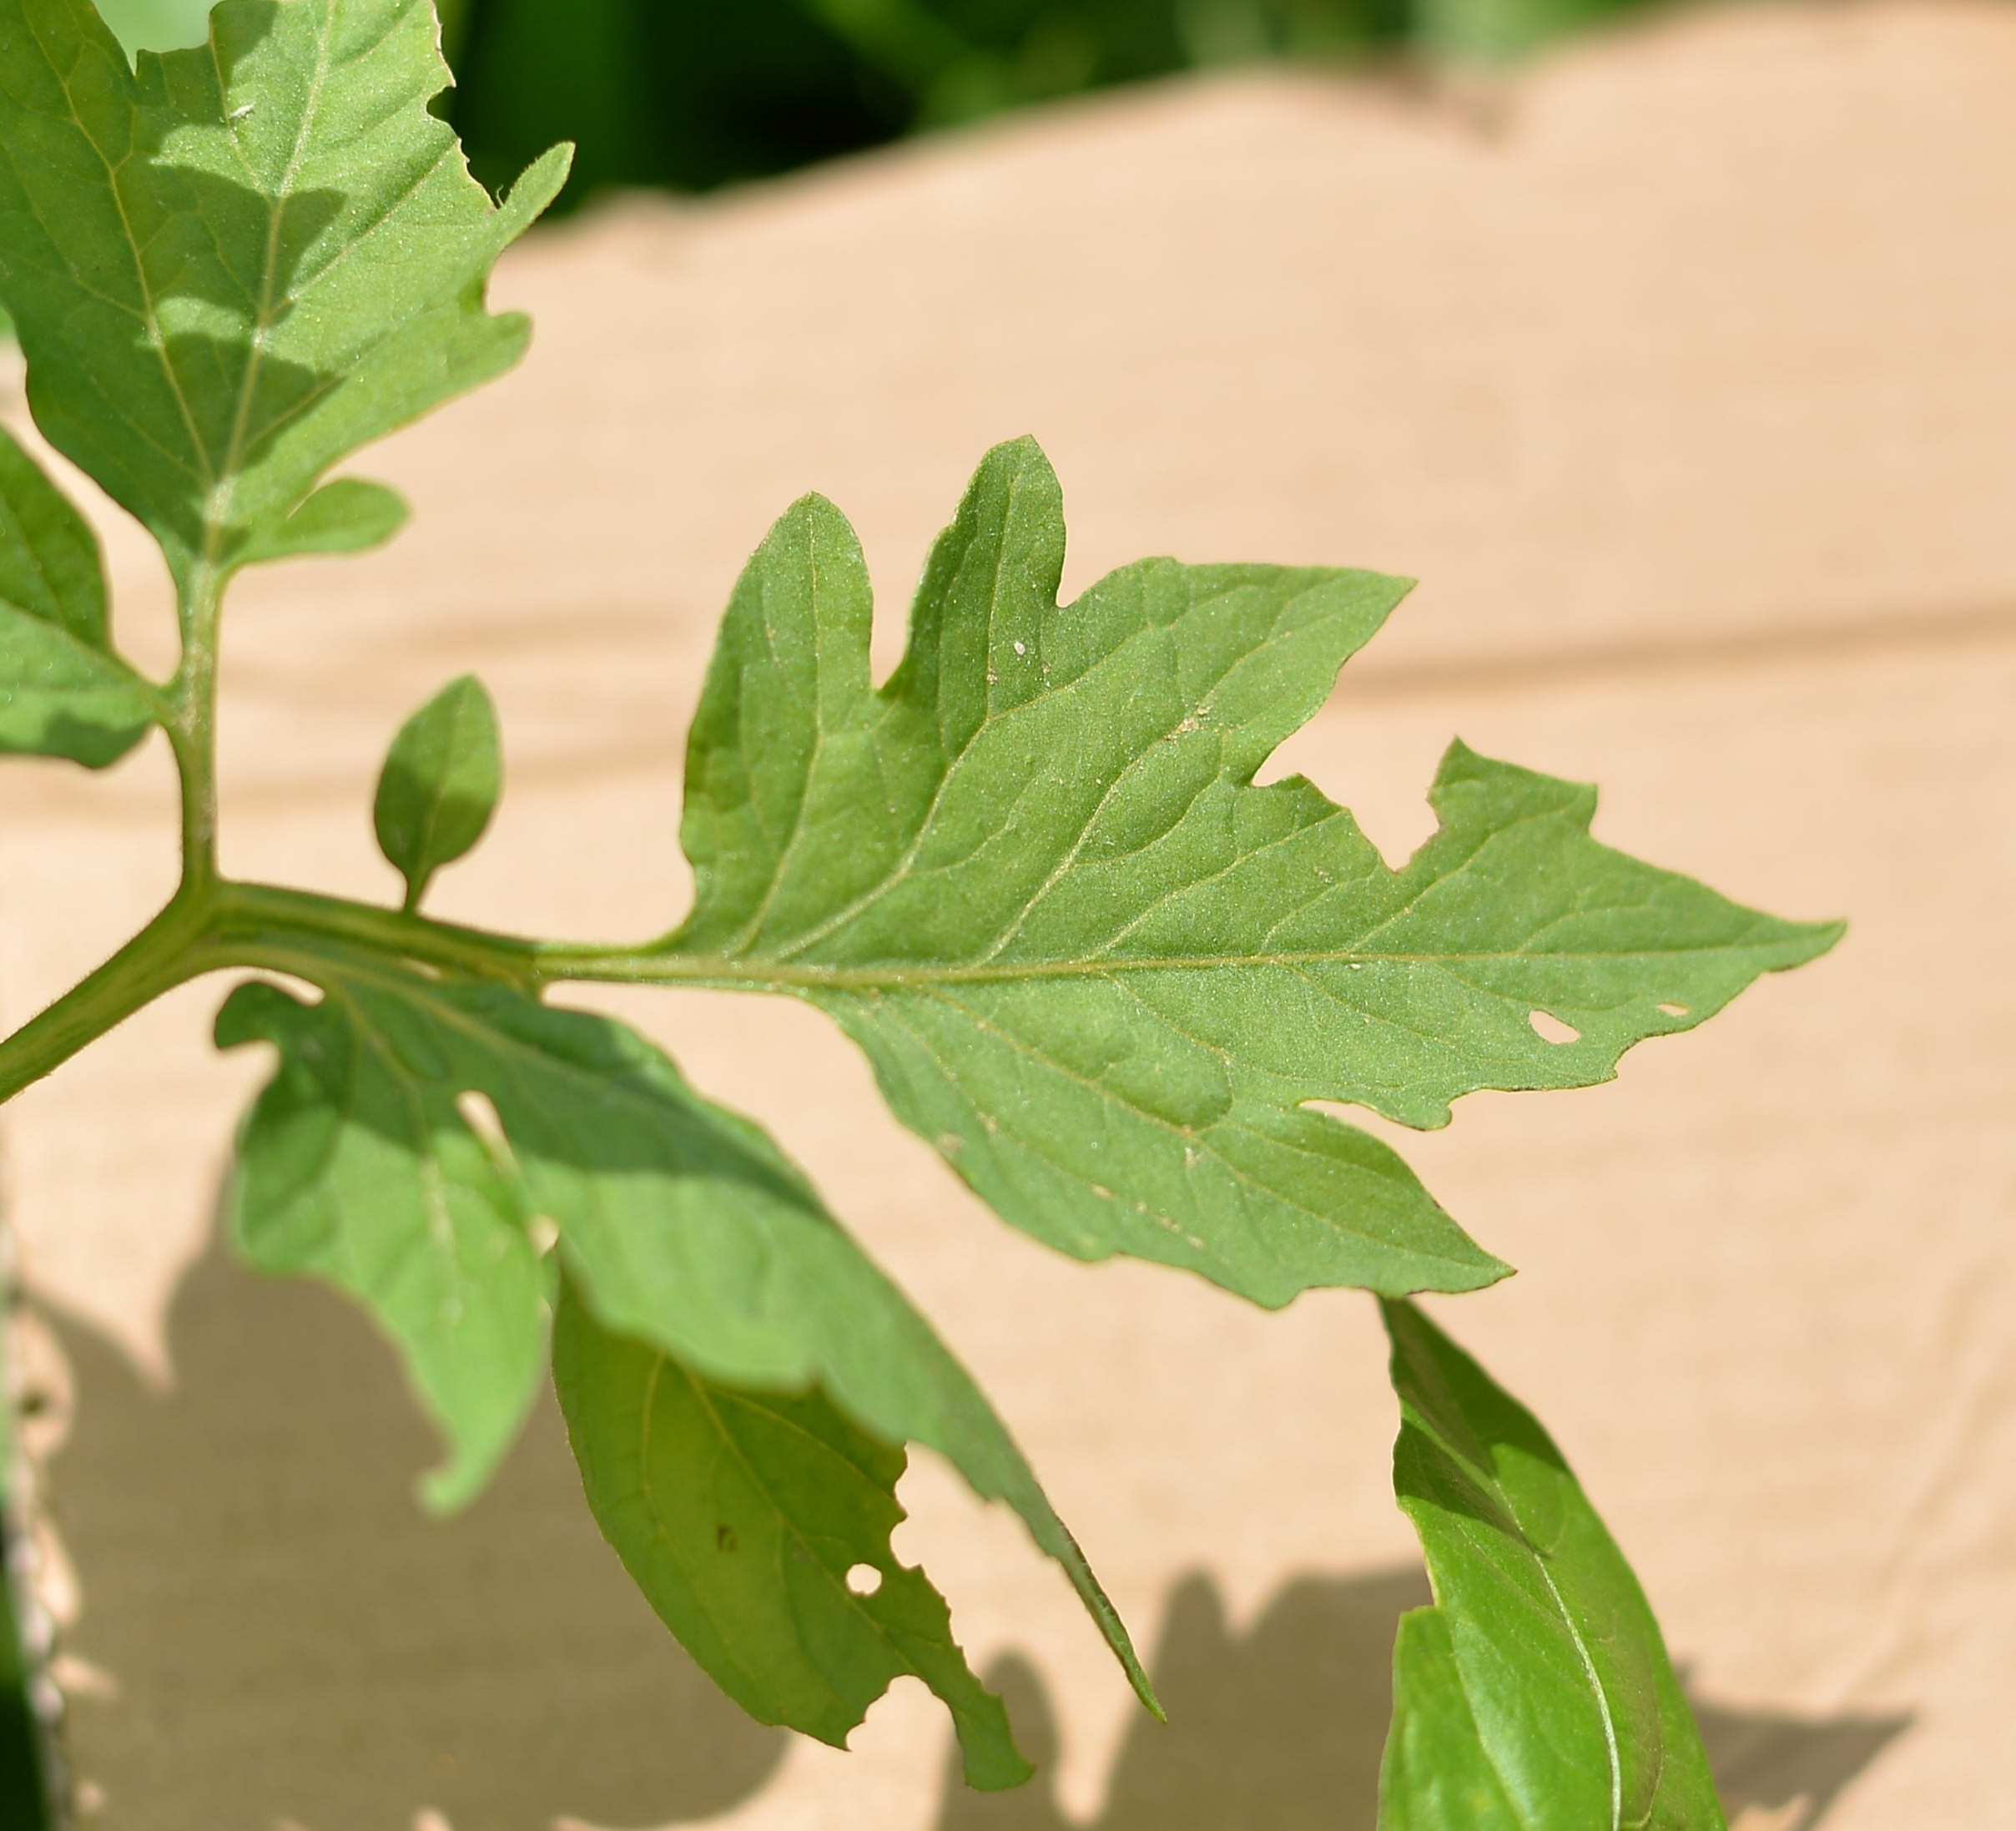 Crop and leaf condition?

tomato, infected
